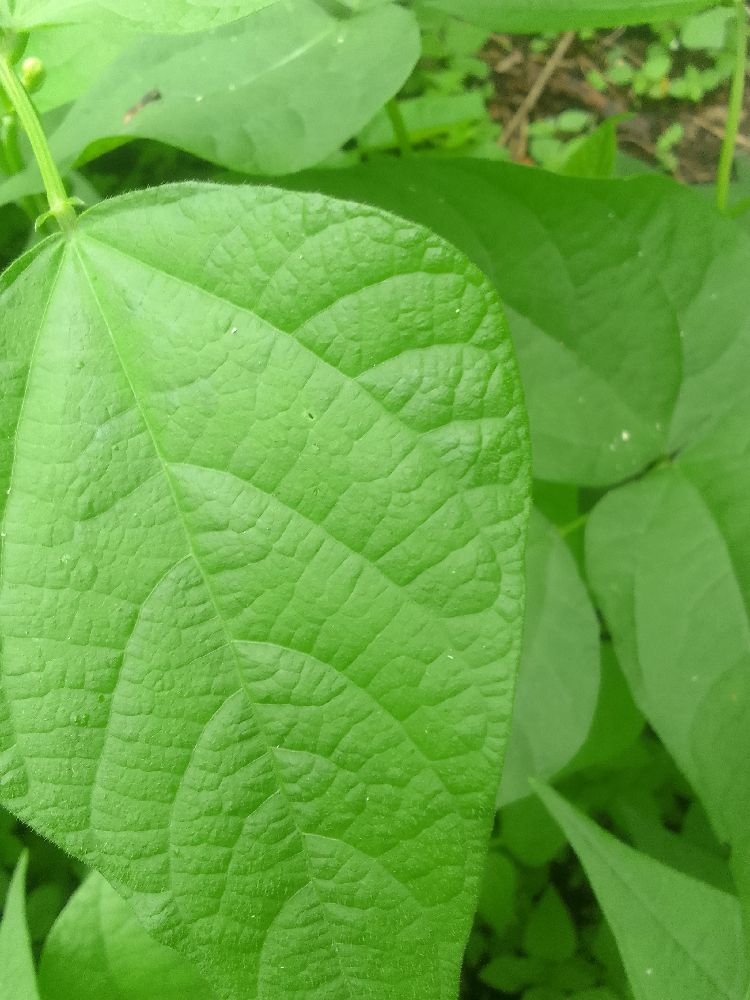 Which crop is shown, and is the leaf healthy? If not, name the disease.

common bean, healthy
